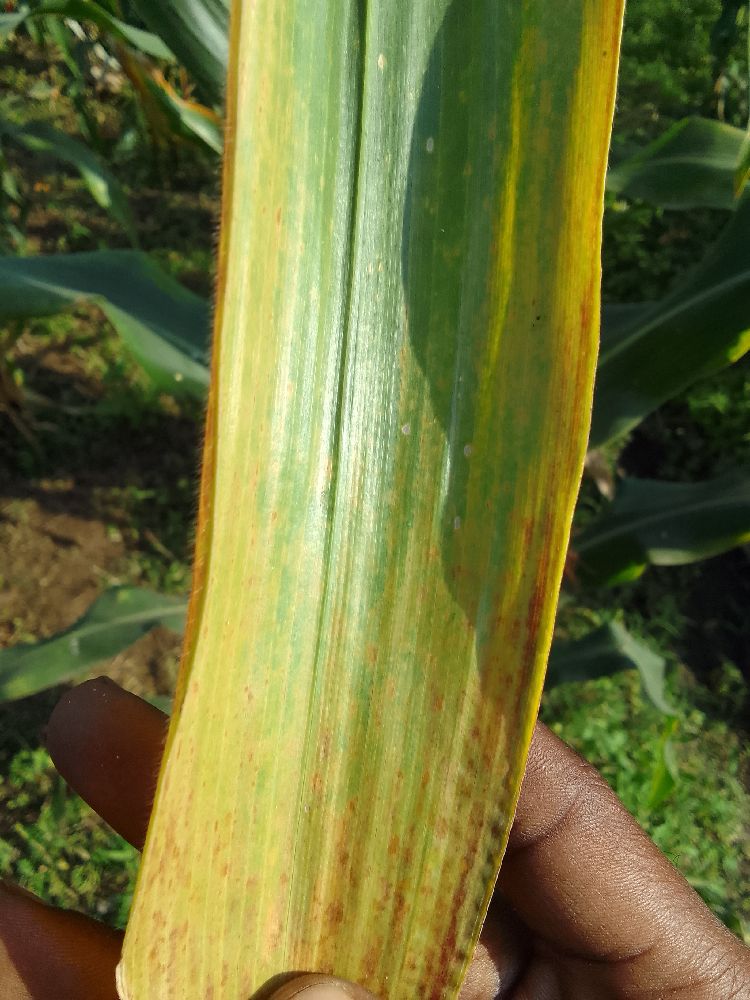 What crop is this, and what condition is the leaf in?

maize, maize lethal necrosis
